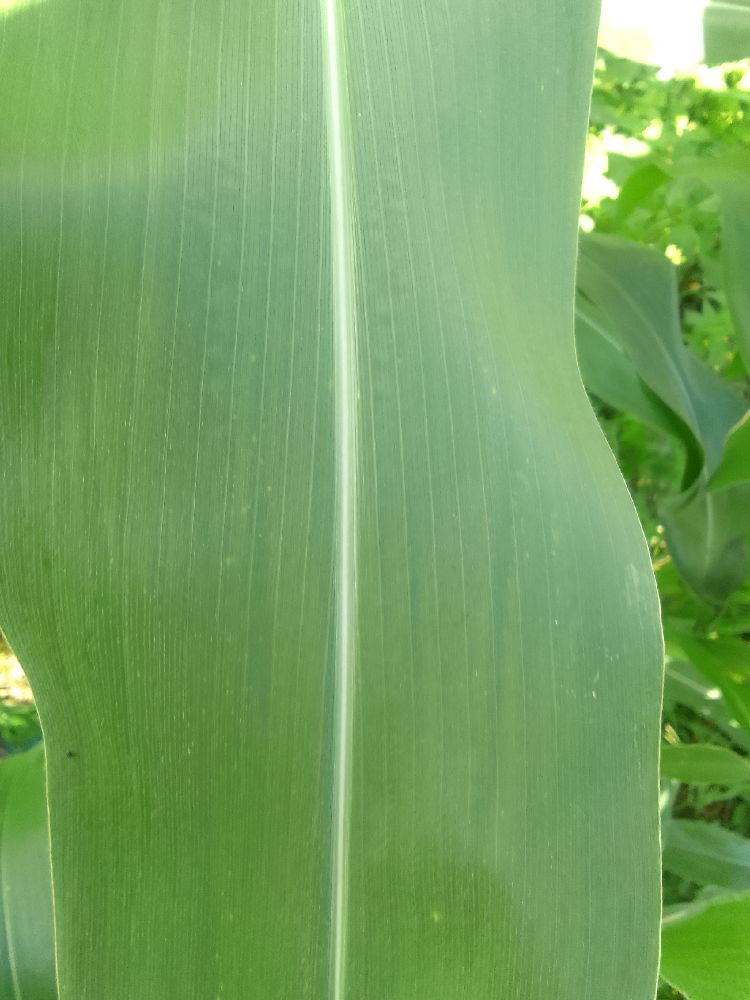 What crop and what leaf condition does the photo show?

maize, healthy
